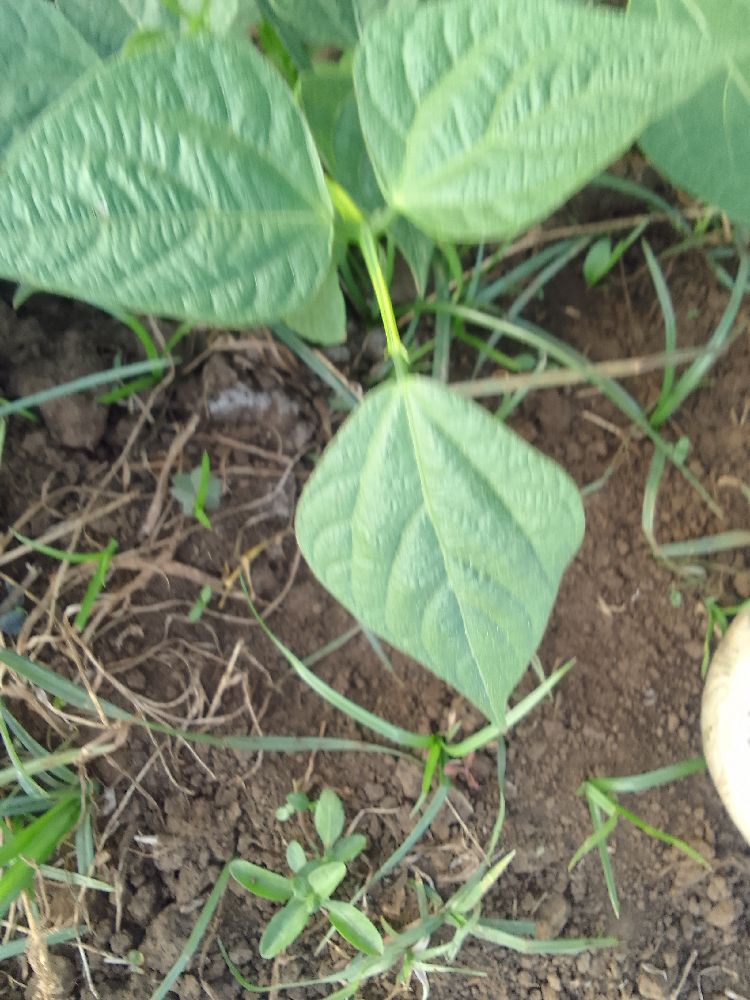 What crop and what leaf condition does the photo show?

common bean, healthy
